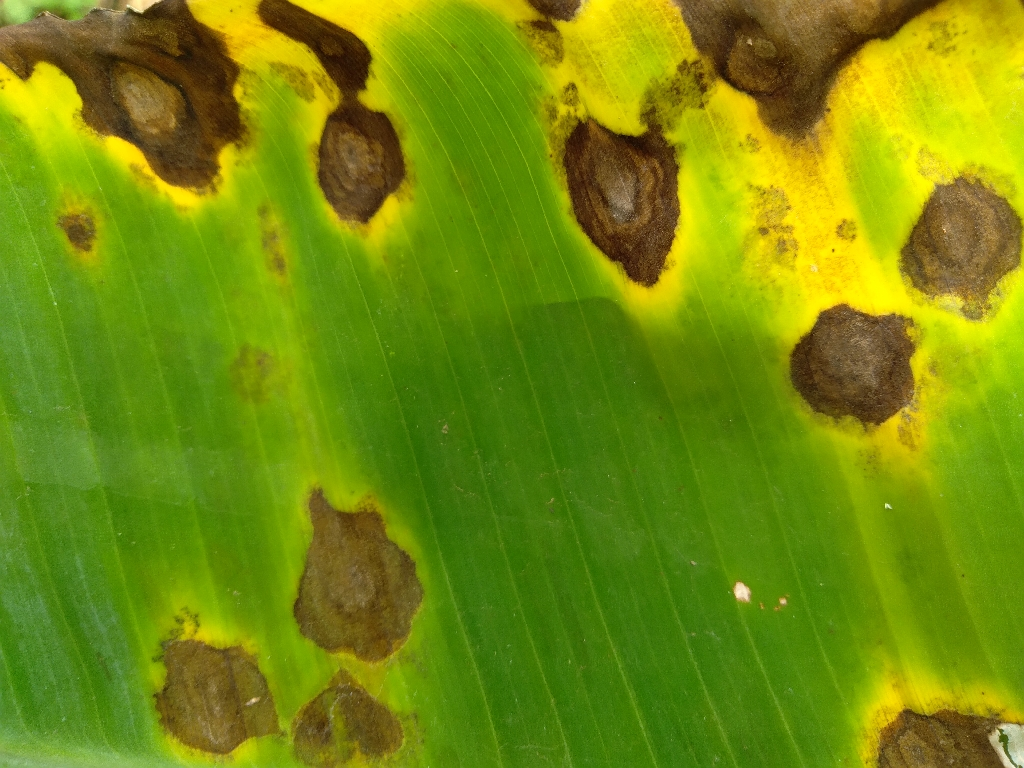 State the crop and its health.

banana, black sigatoka
